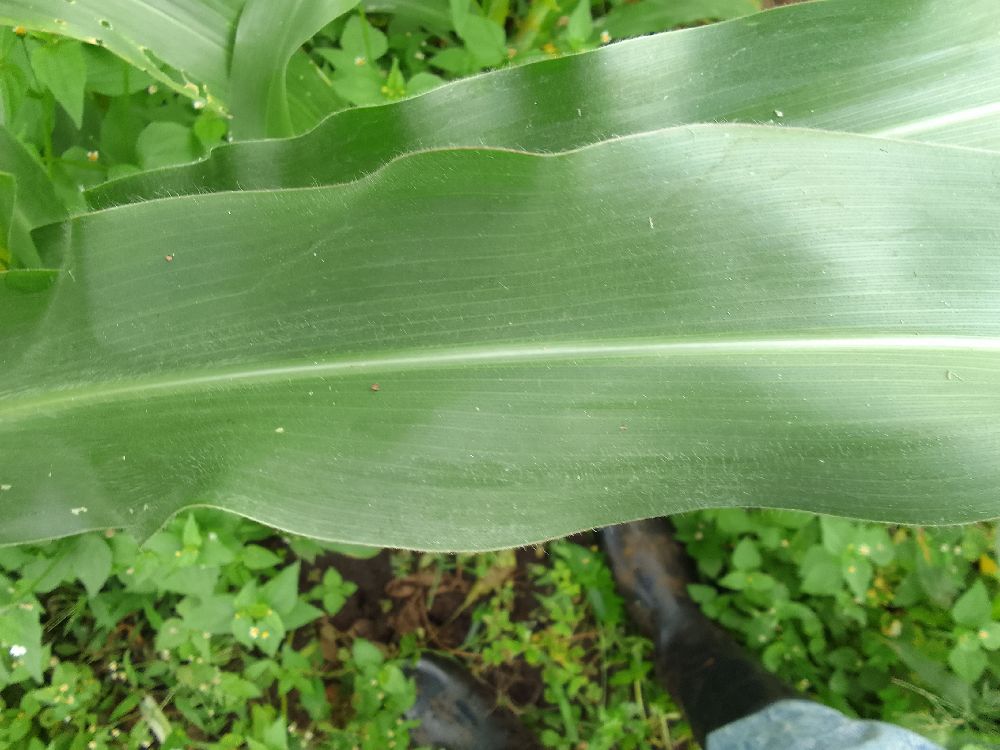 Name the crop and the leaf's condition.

maize, healthy
